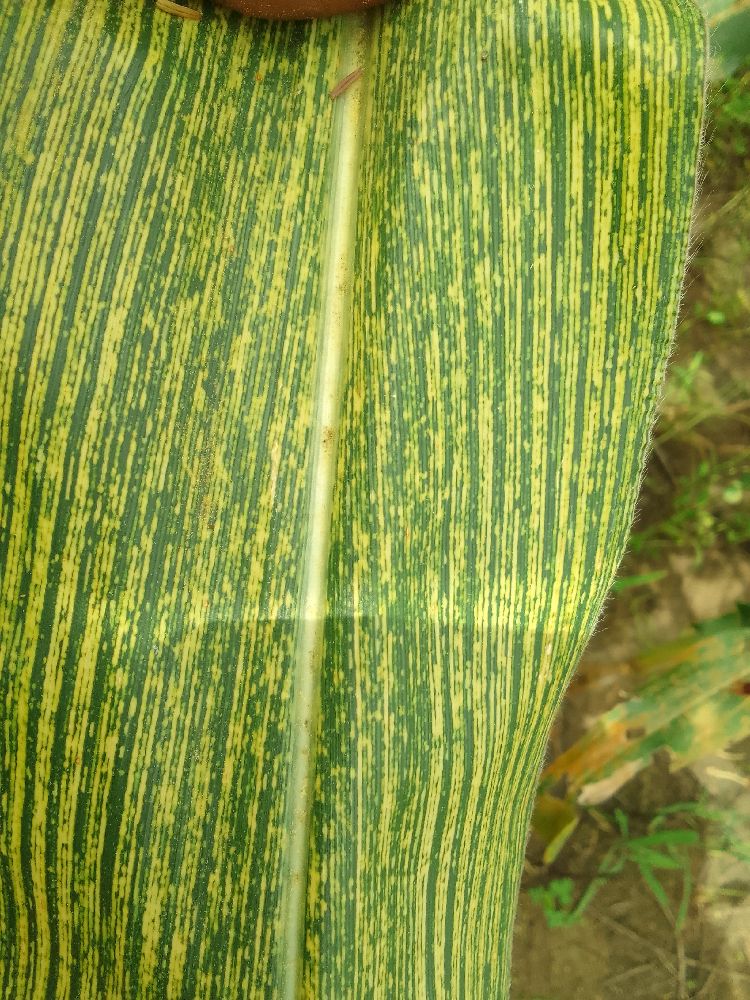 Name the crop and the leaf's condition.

maize, maize streak virus
